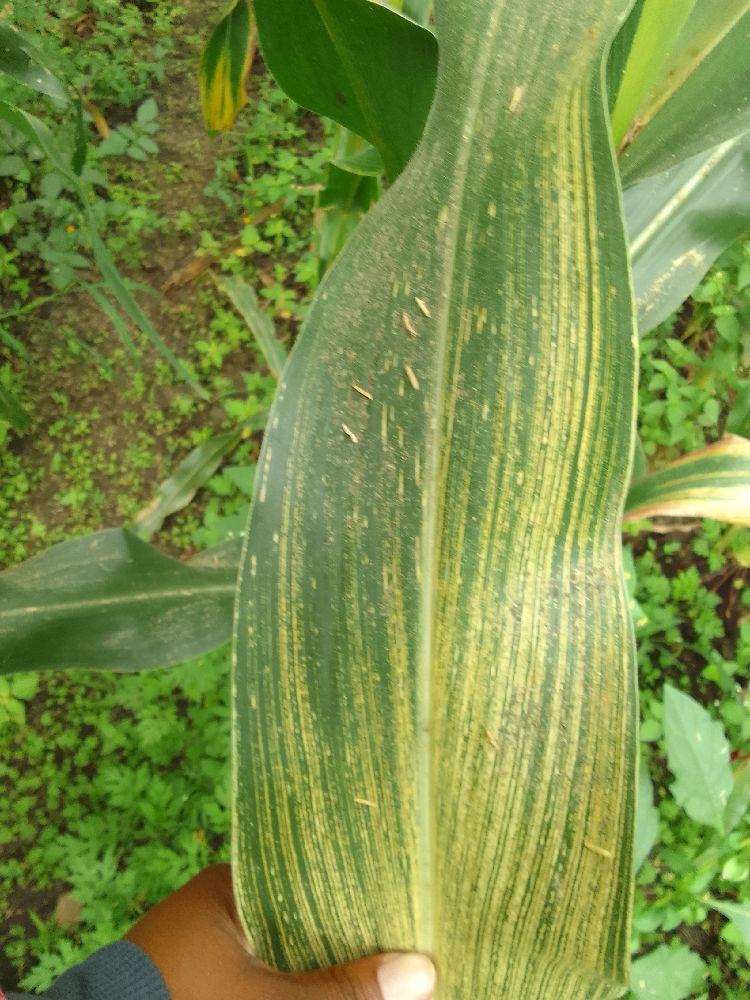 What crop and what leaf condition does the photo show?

maize, maize streak virus
